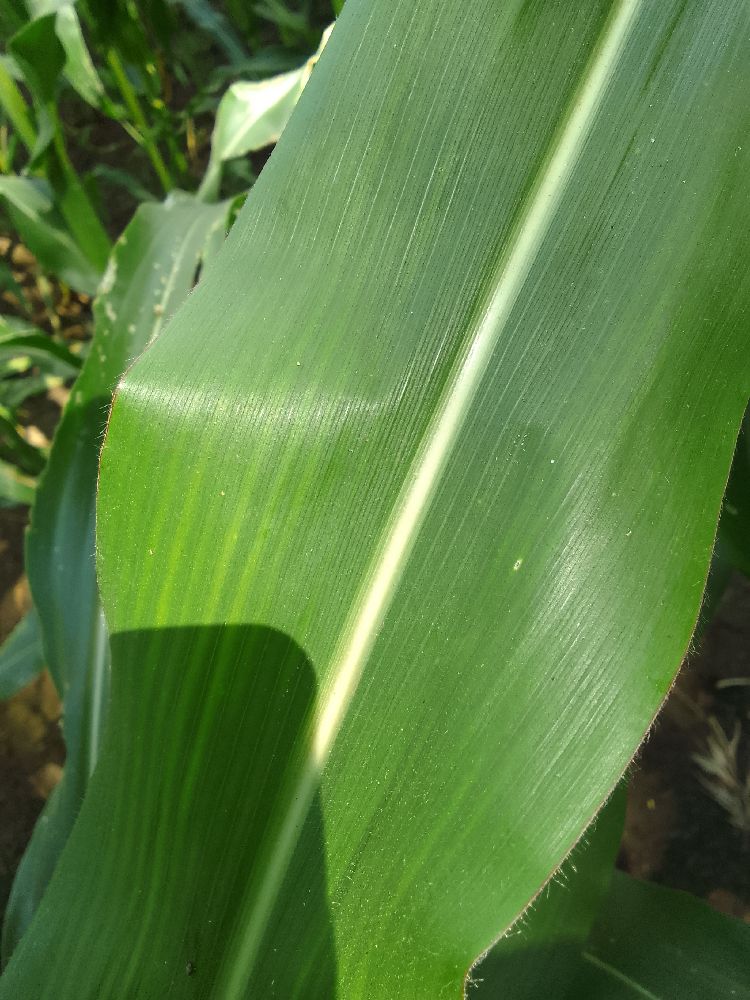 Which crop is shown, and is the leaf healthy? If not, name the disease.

maize, healthy
